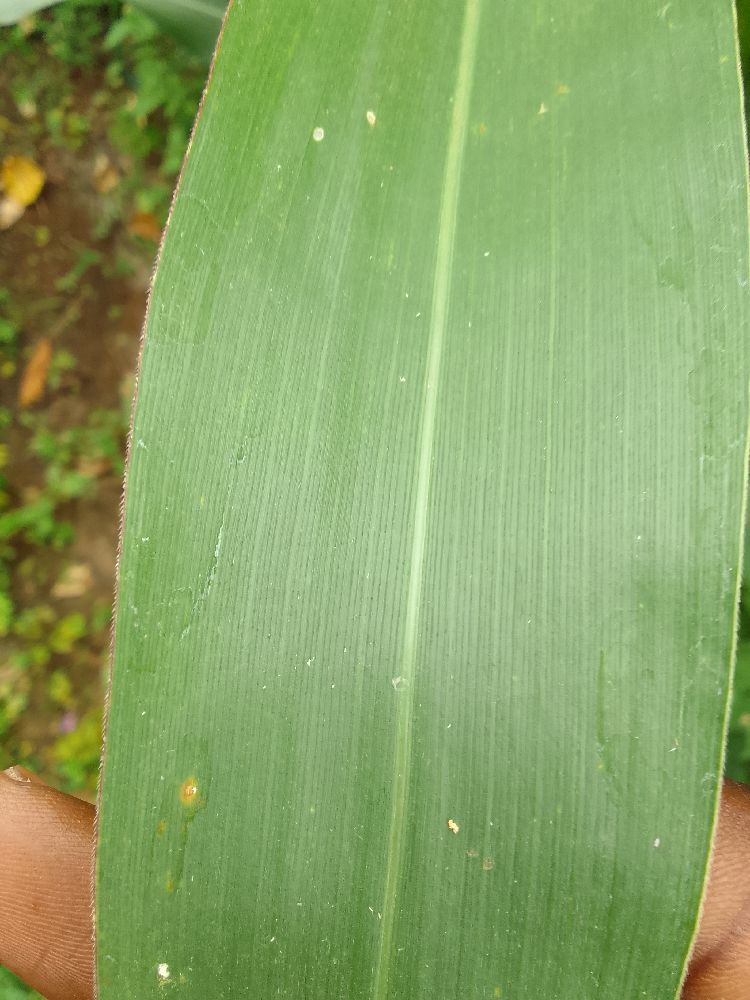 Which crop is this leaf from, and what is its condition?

maize, healthy
